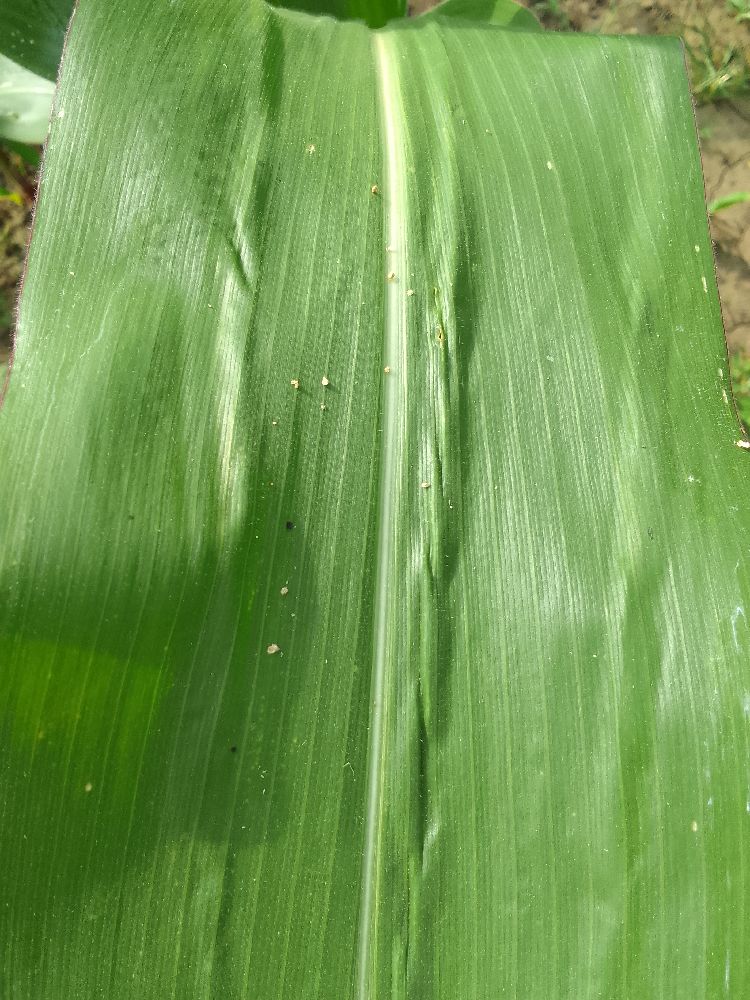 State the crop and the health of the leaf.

maize, healthy
